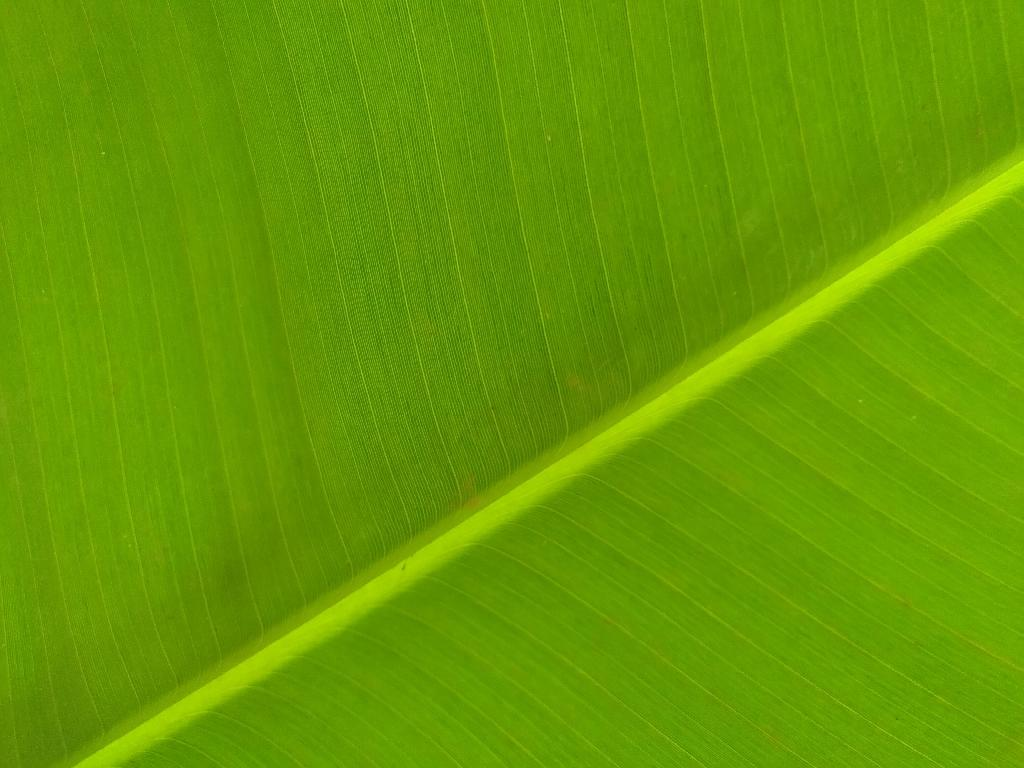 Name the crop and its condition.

banana, healthy
